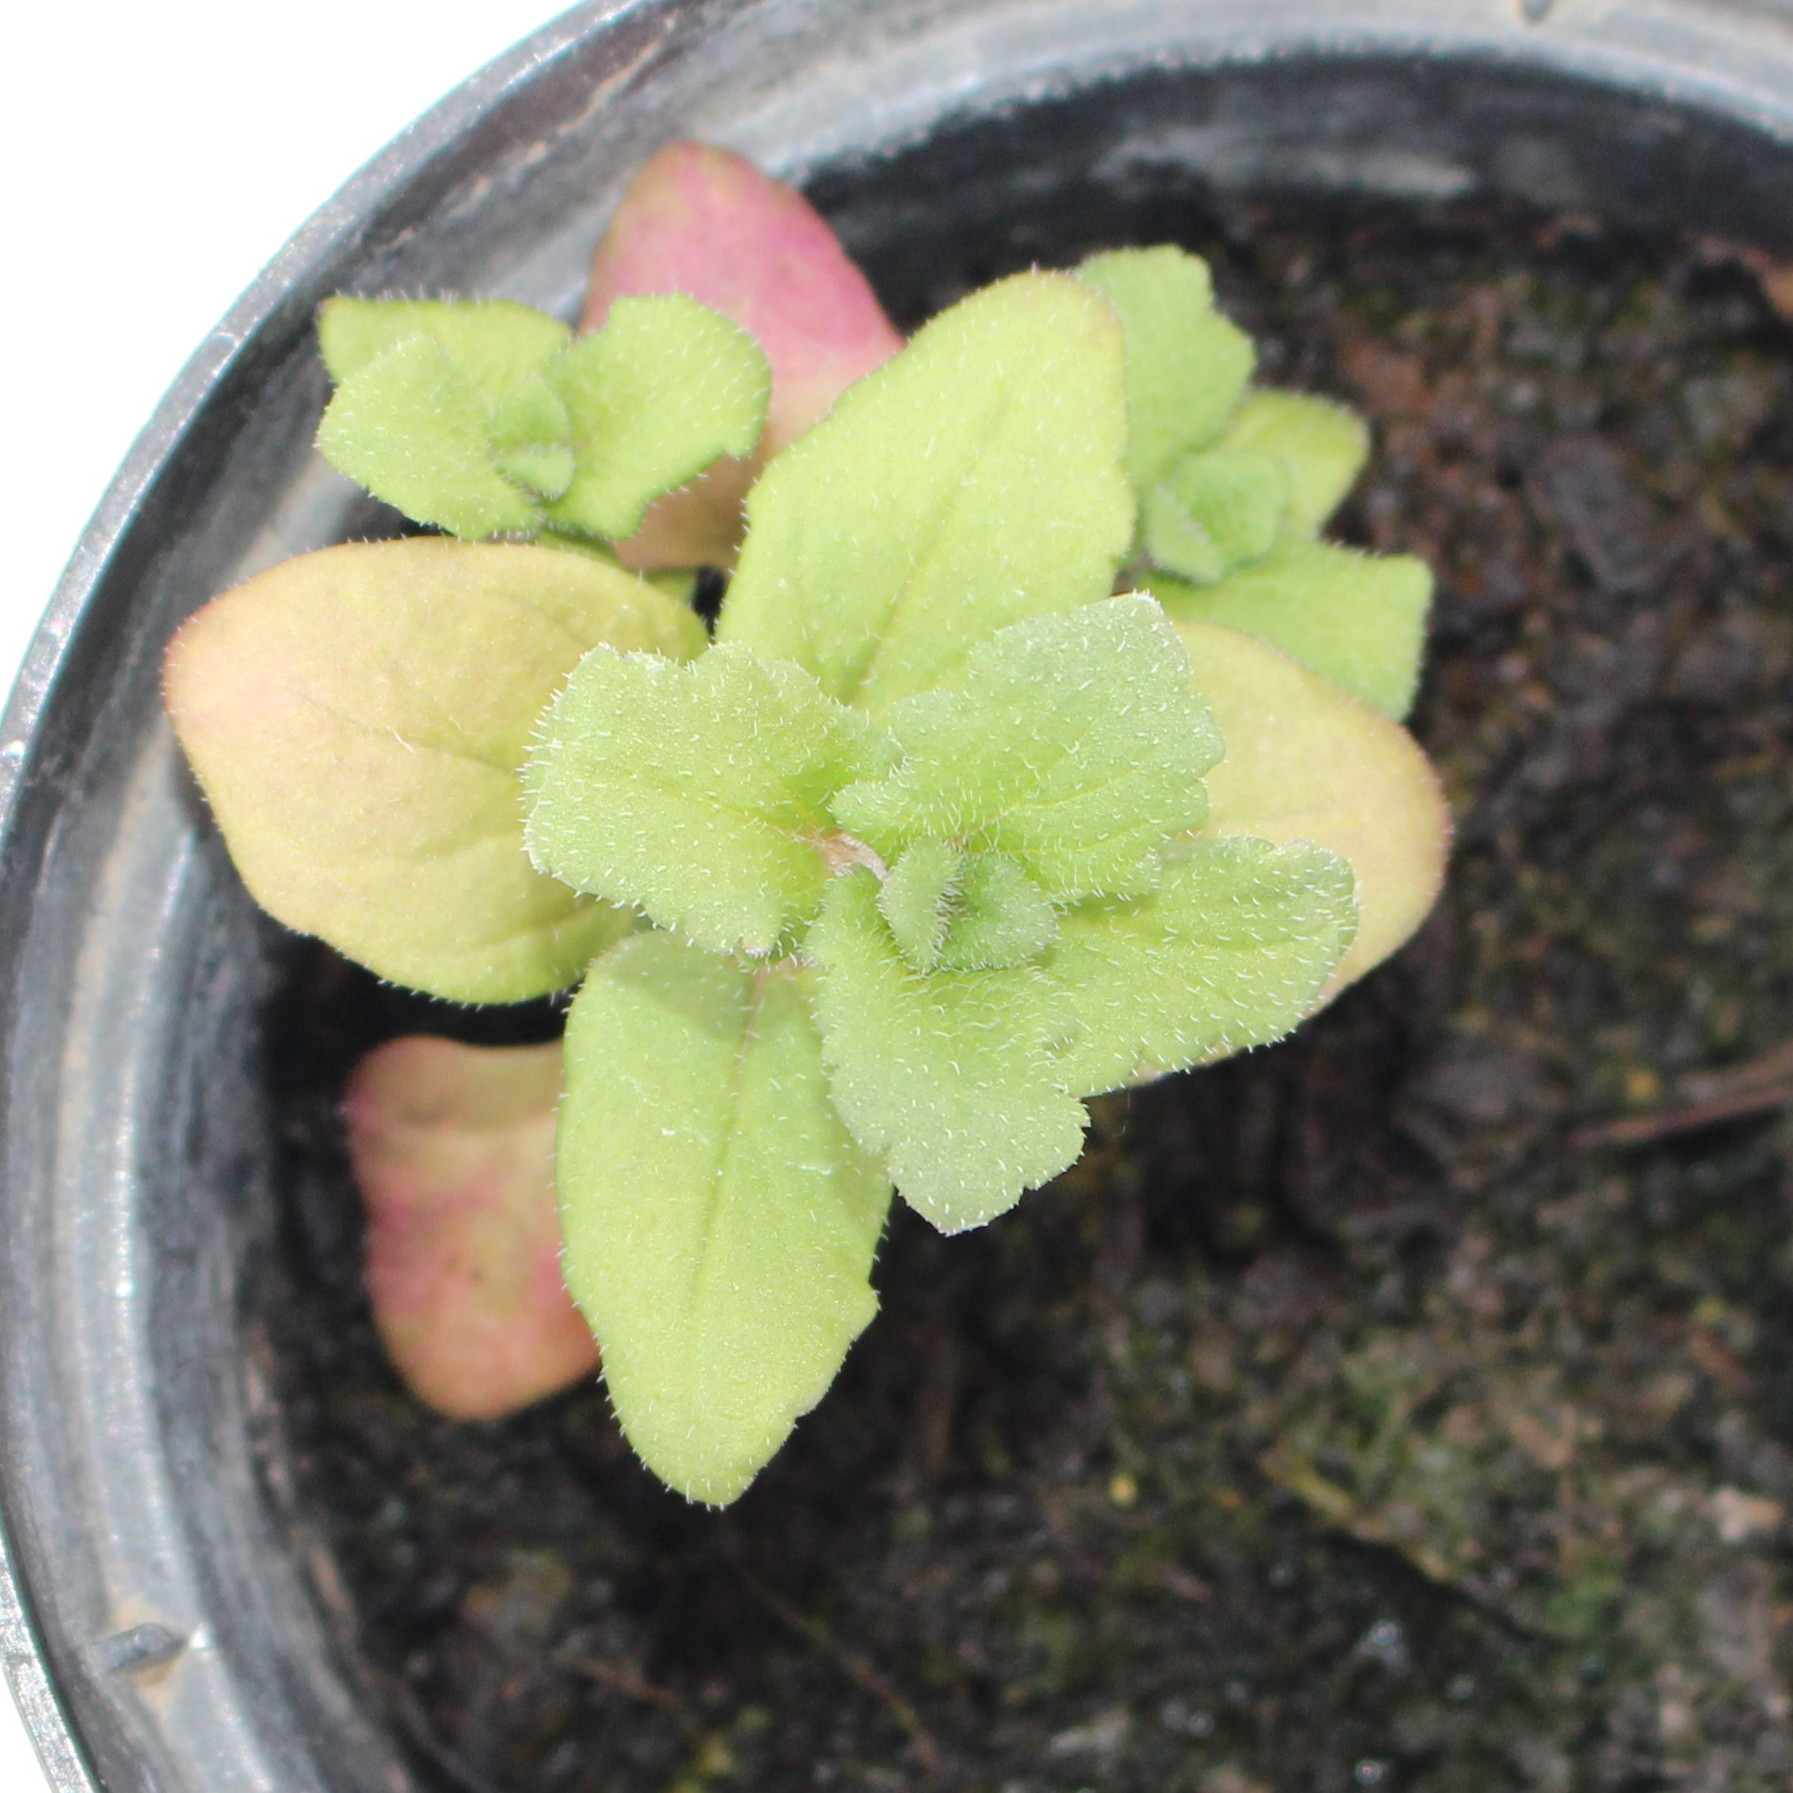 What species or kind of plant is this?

Veronica persica
